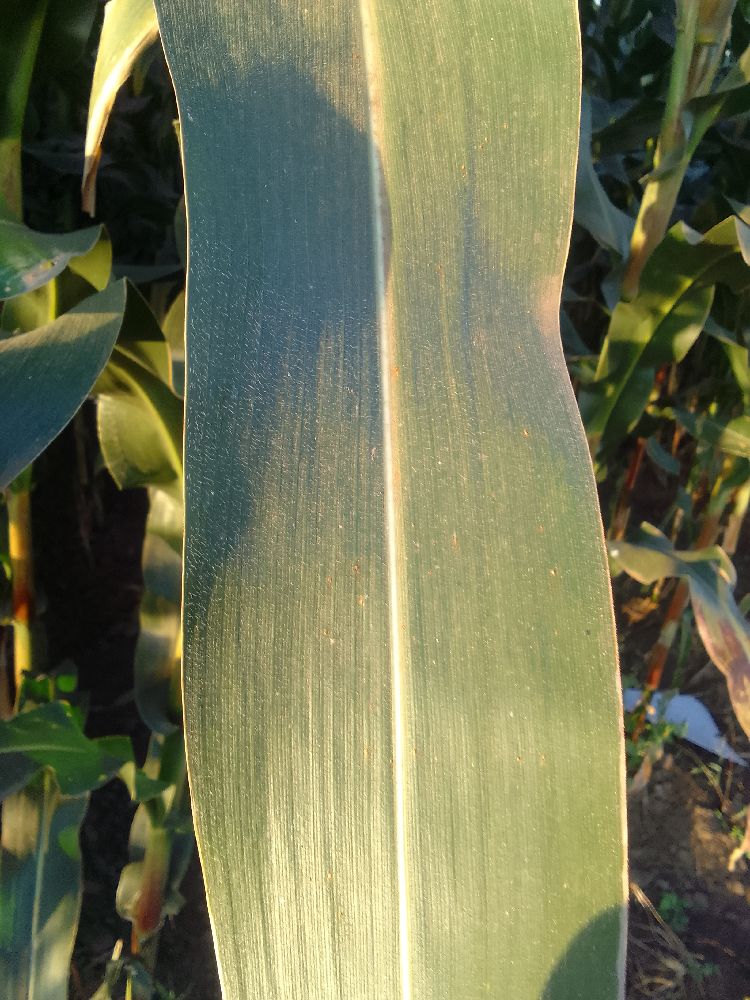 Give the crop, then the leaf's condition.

maize, healthy
